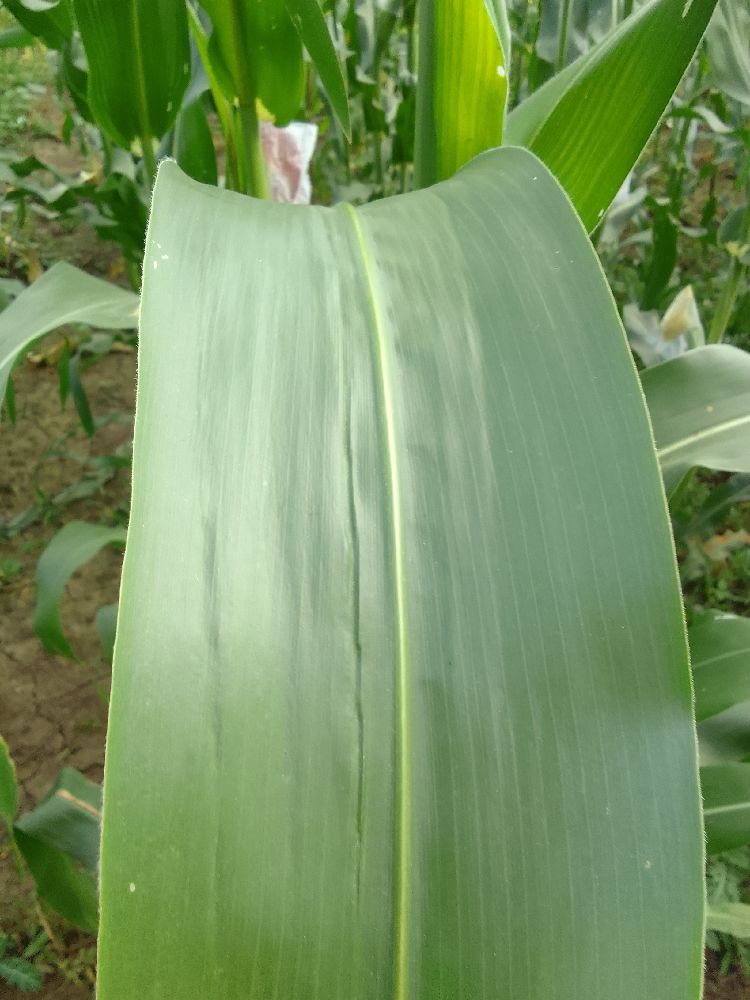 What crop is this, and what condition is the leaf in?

maize, healthy
